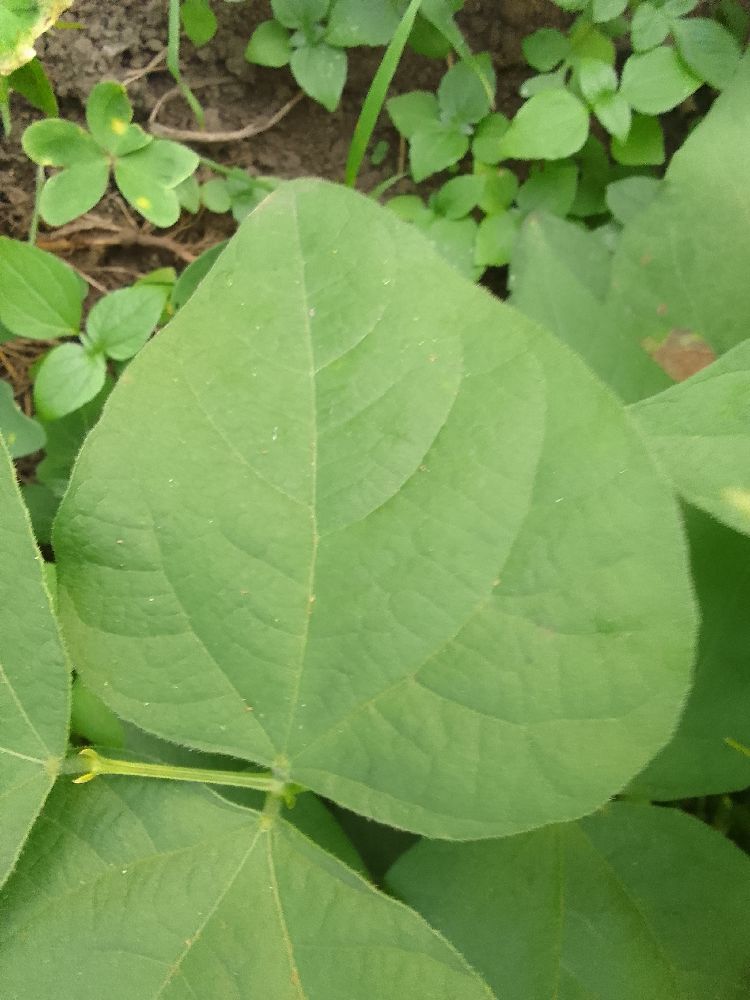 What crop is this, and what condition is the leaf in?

common bean, healthy
